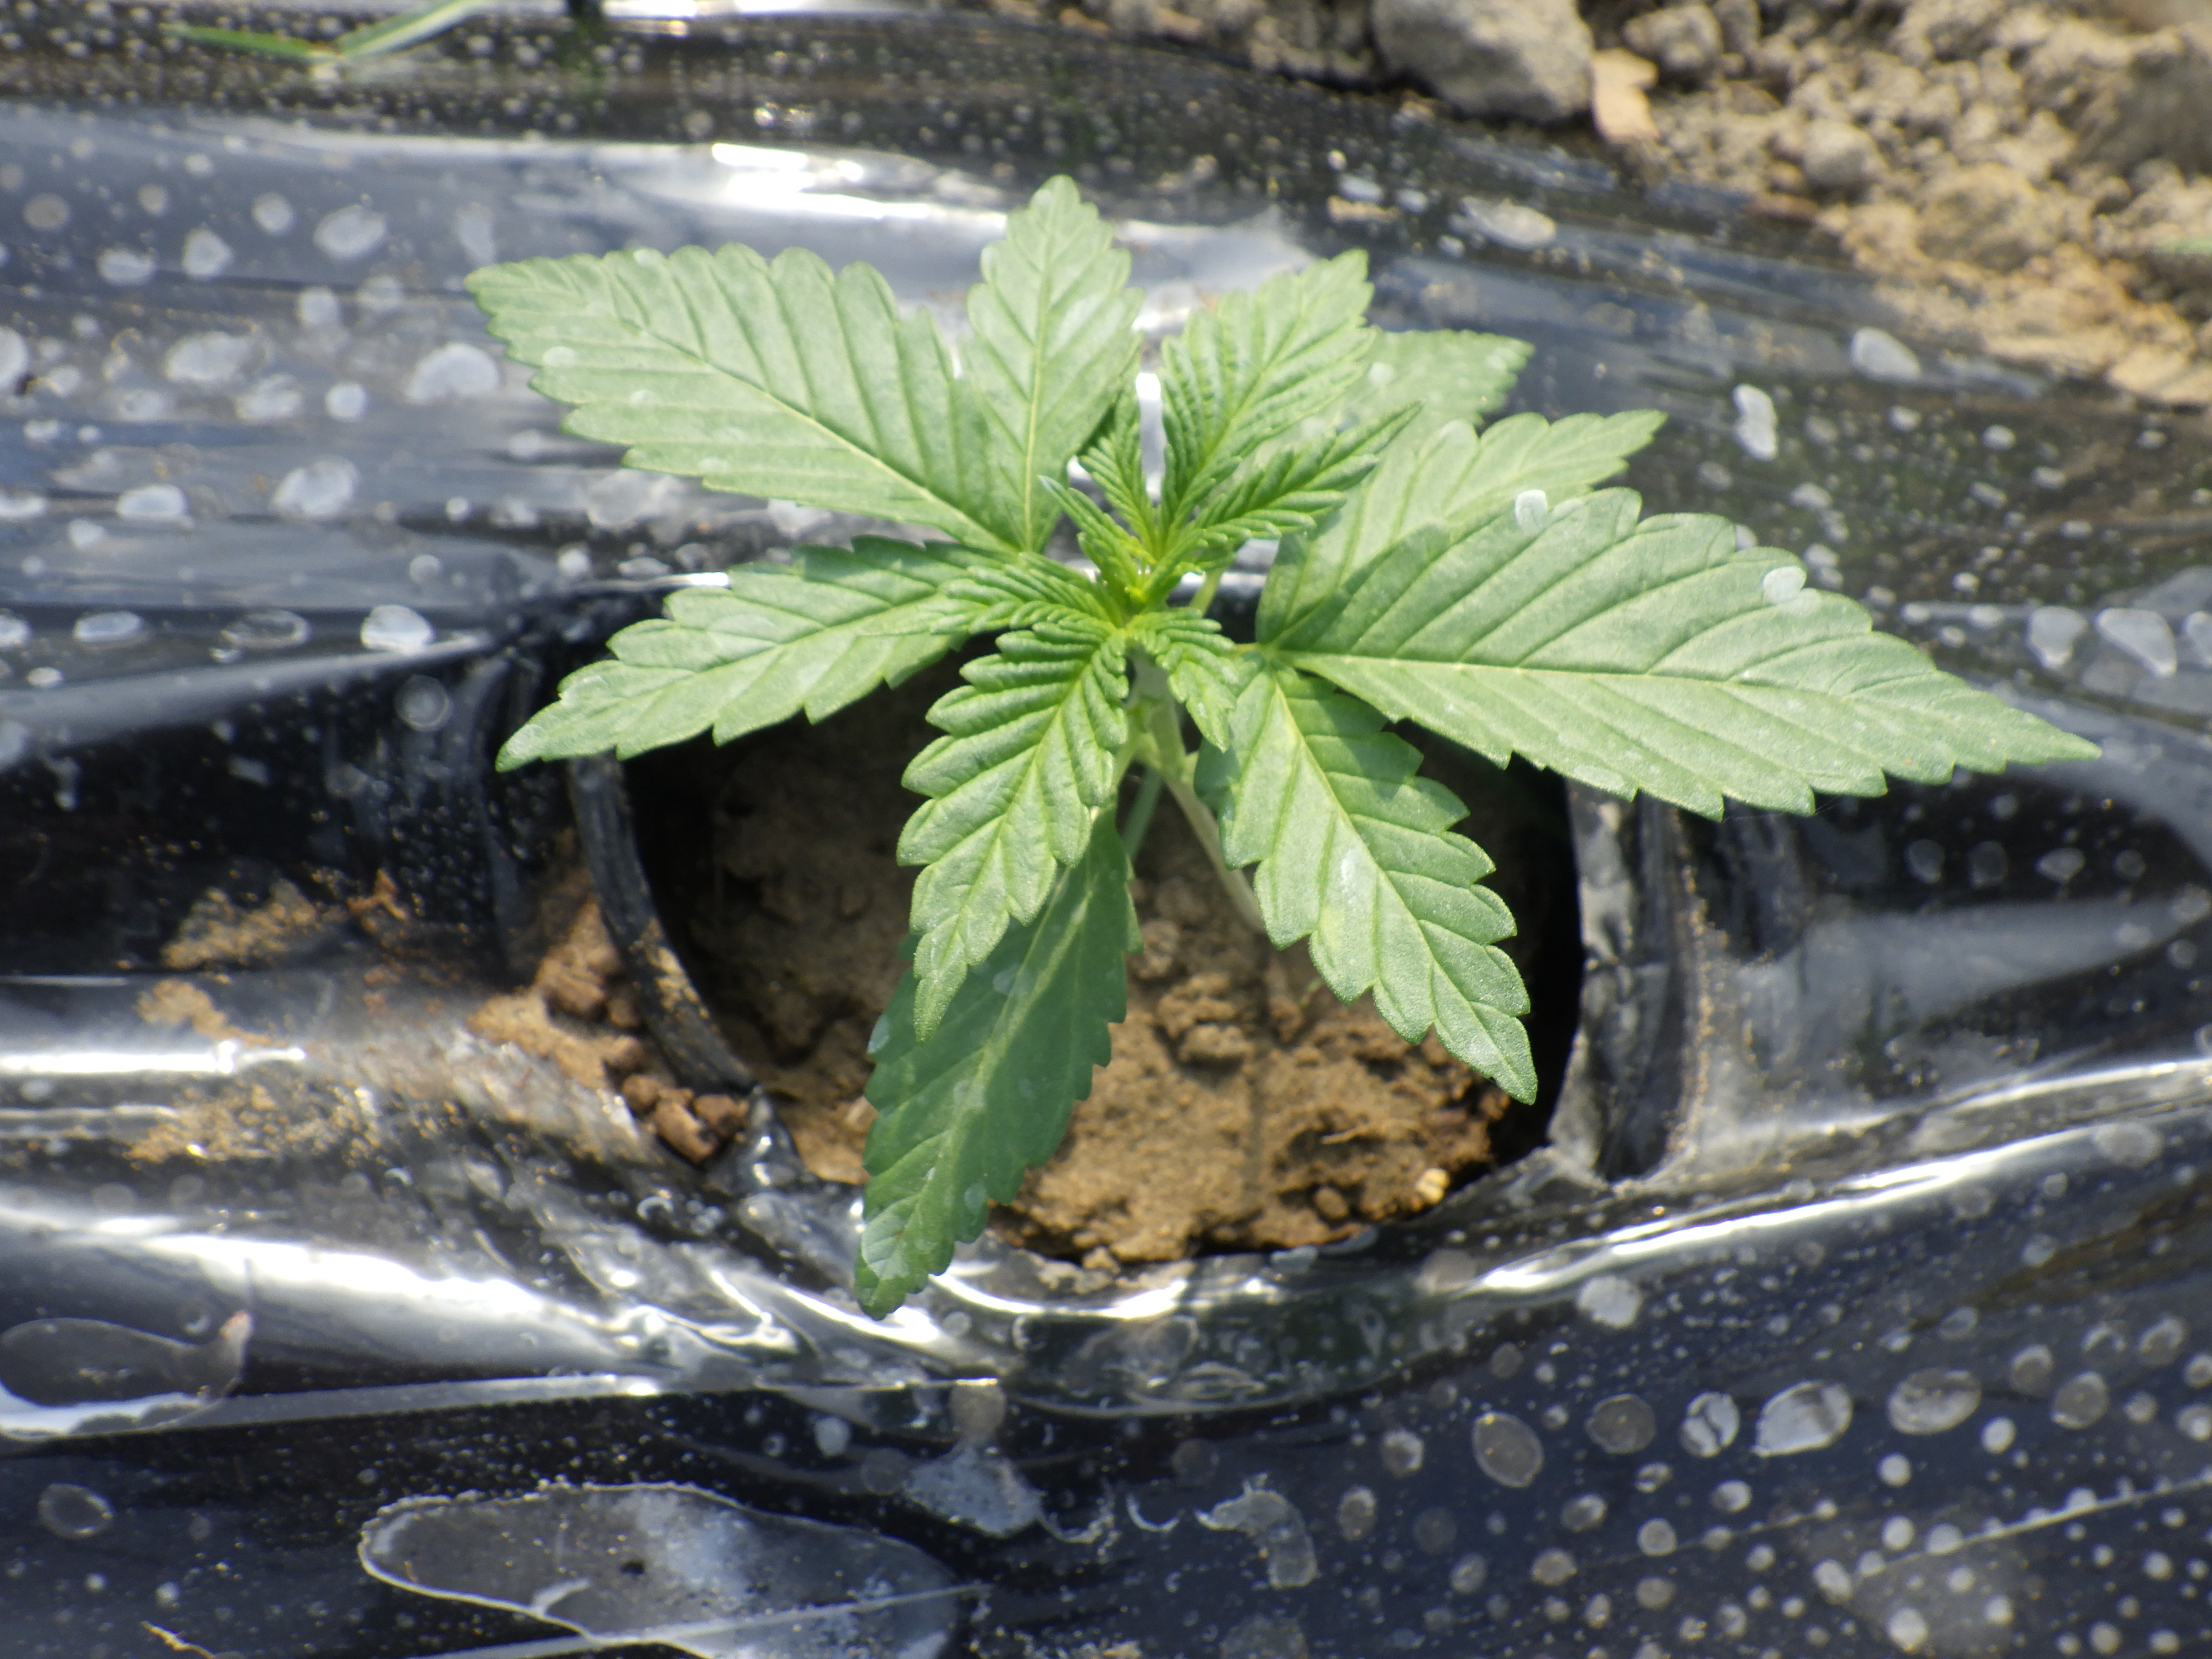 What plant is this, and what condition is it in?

hemp, healthy
